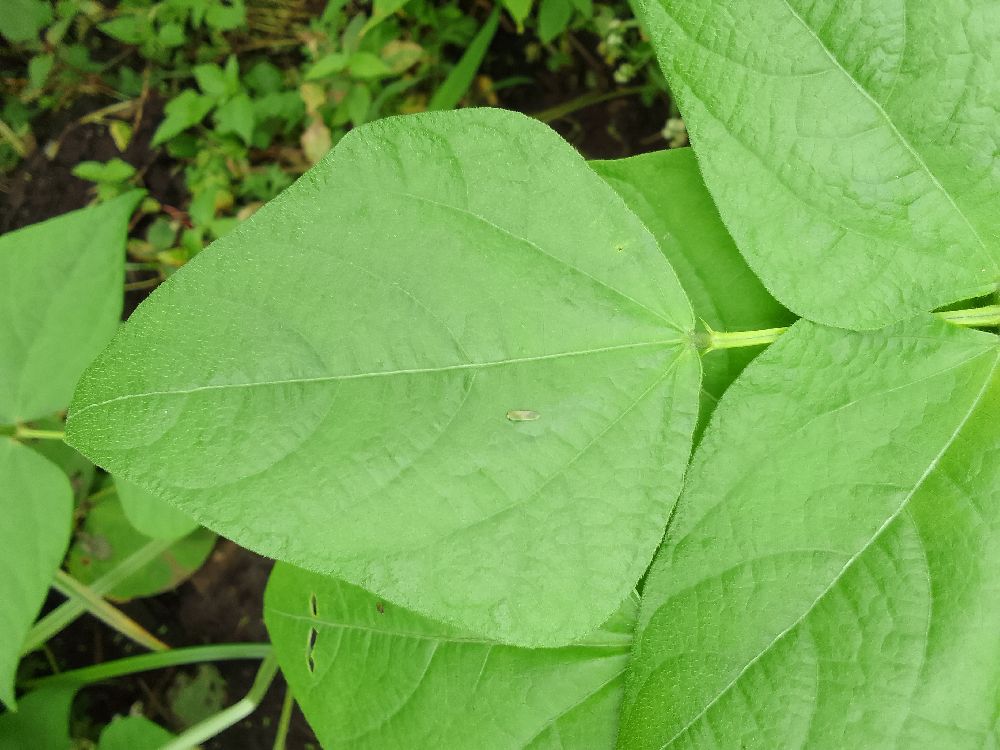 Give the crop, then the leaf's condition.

common bean, healthy
